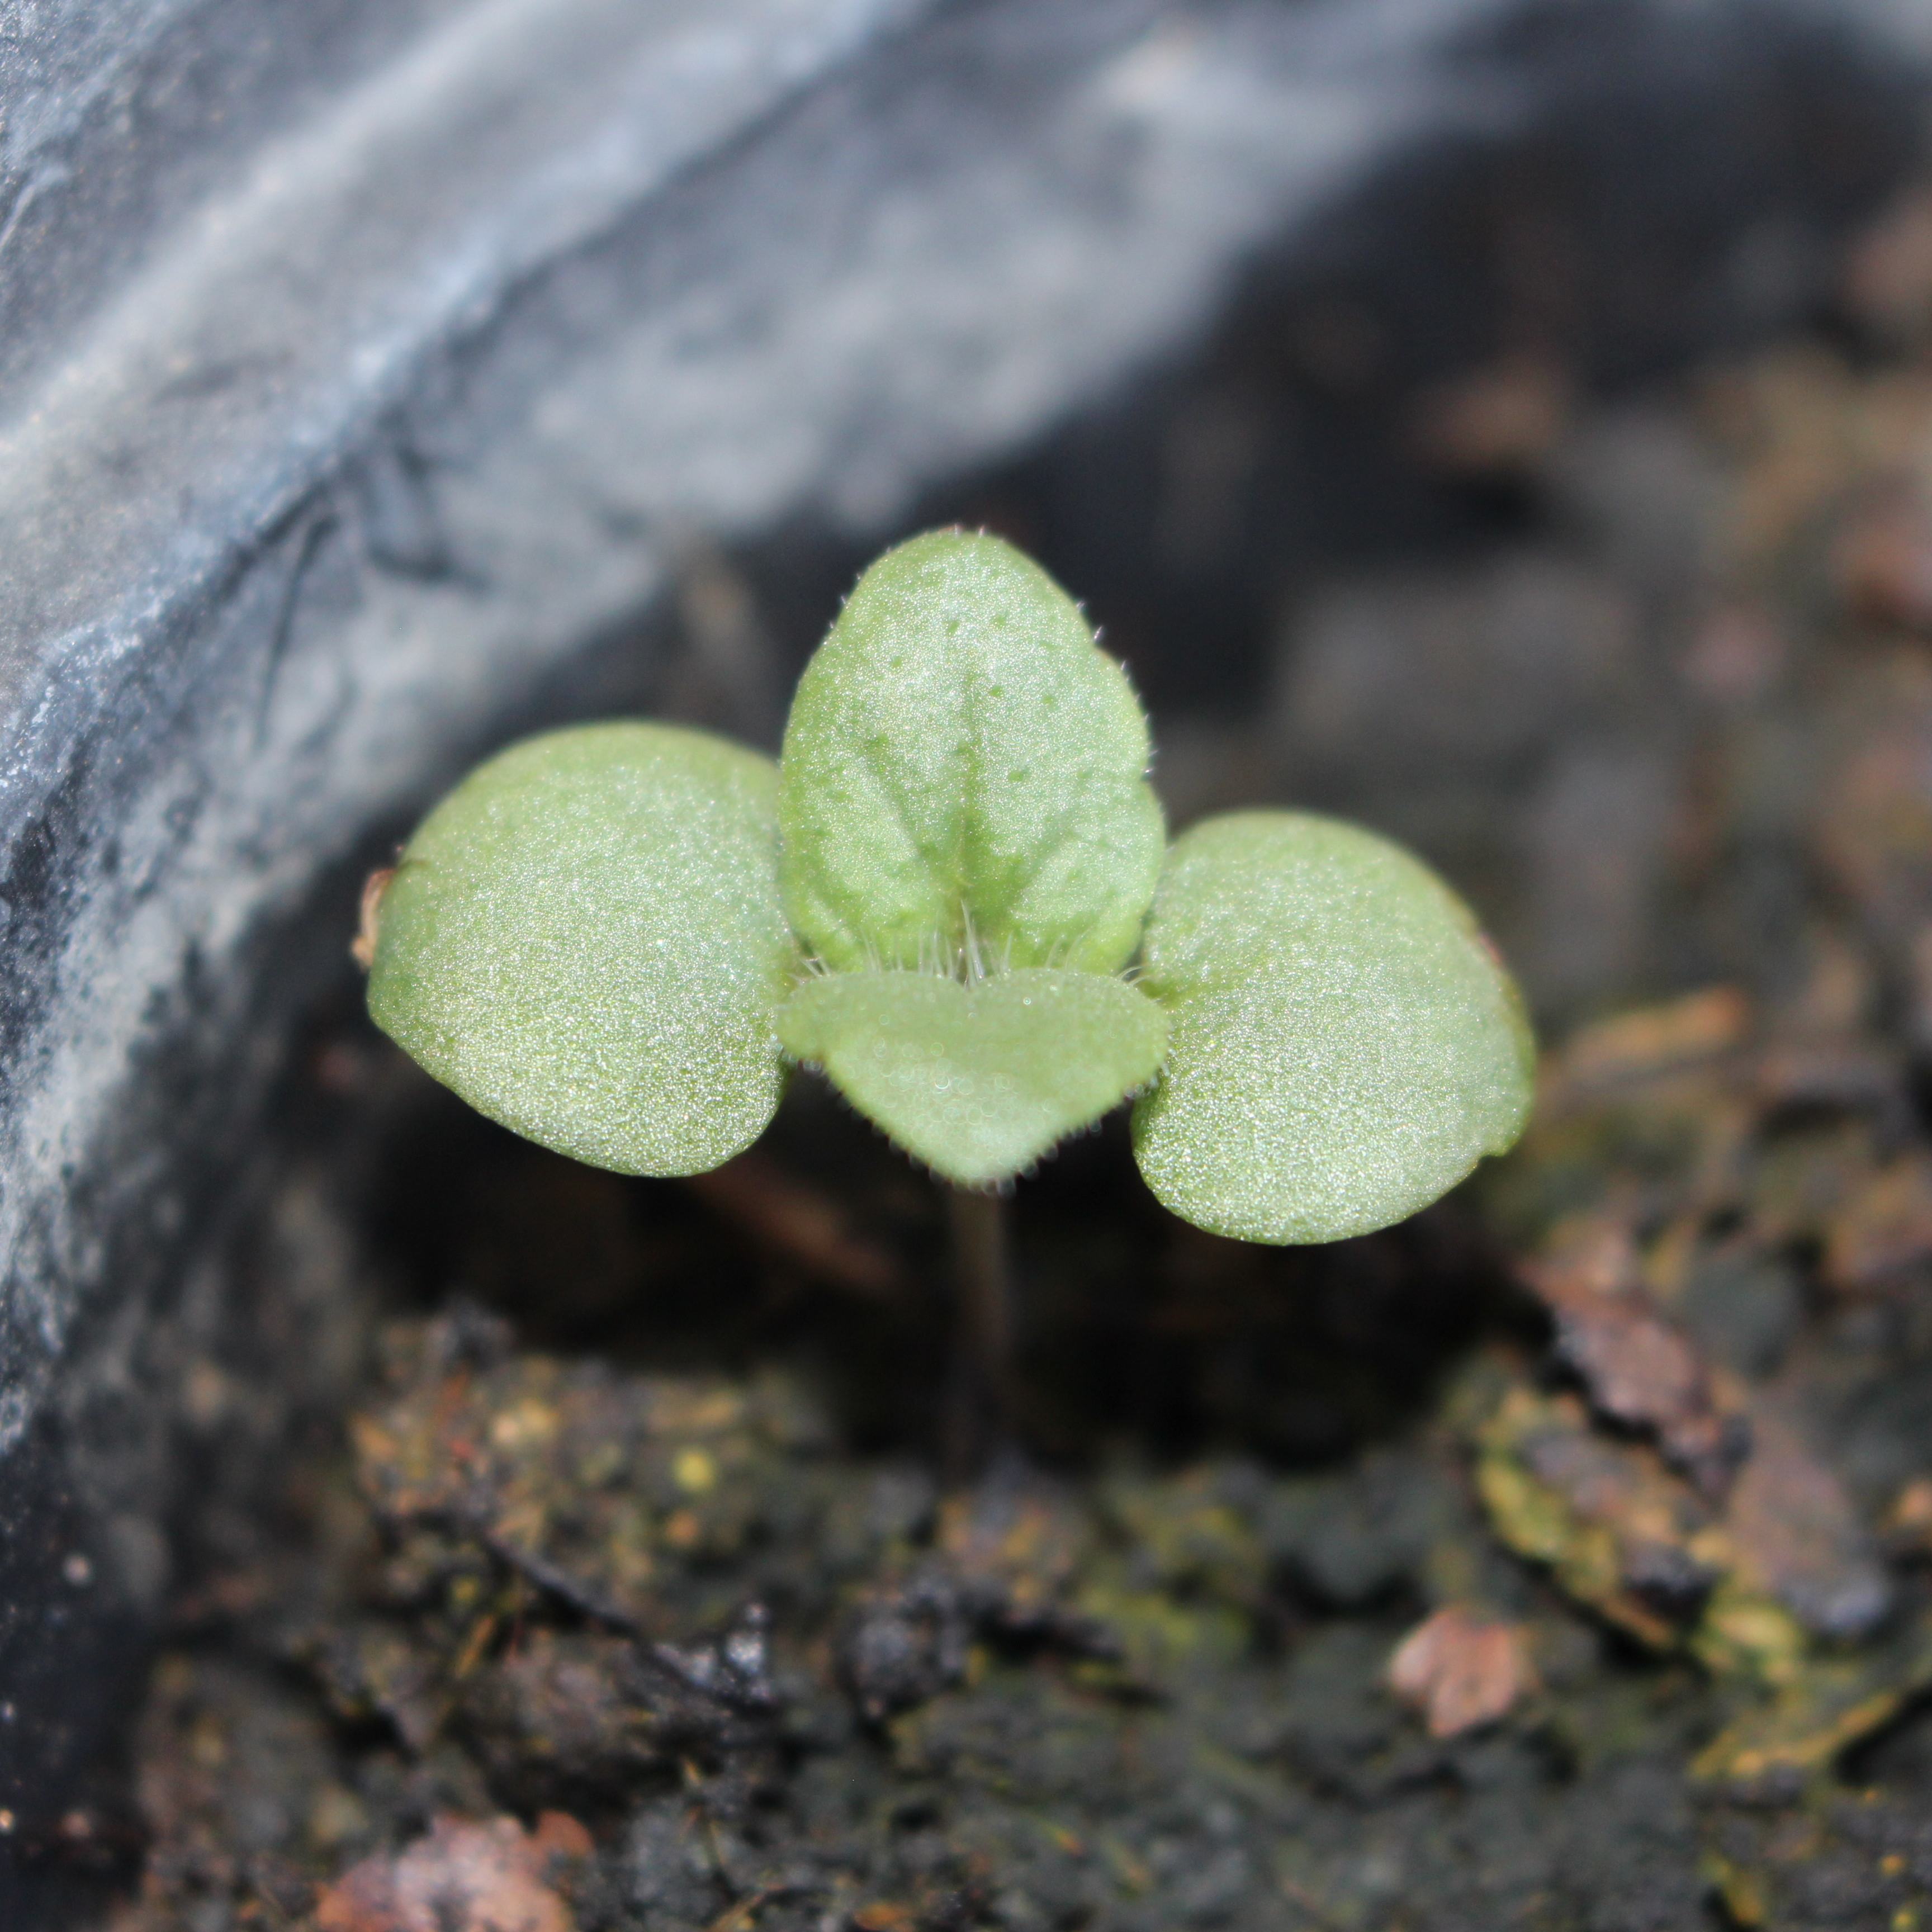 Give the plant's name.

Veronica persica
